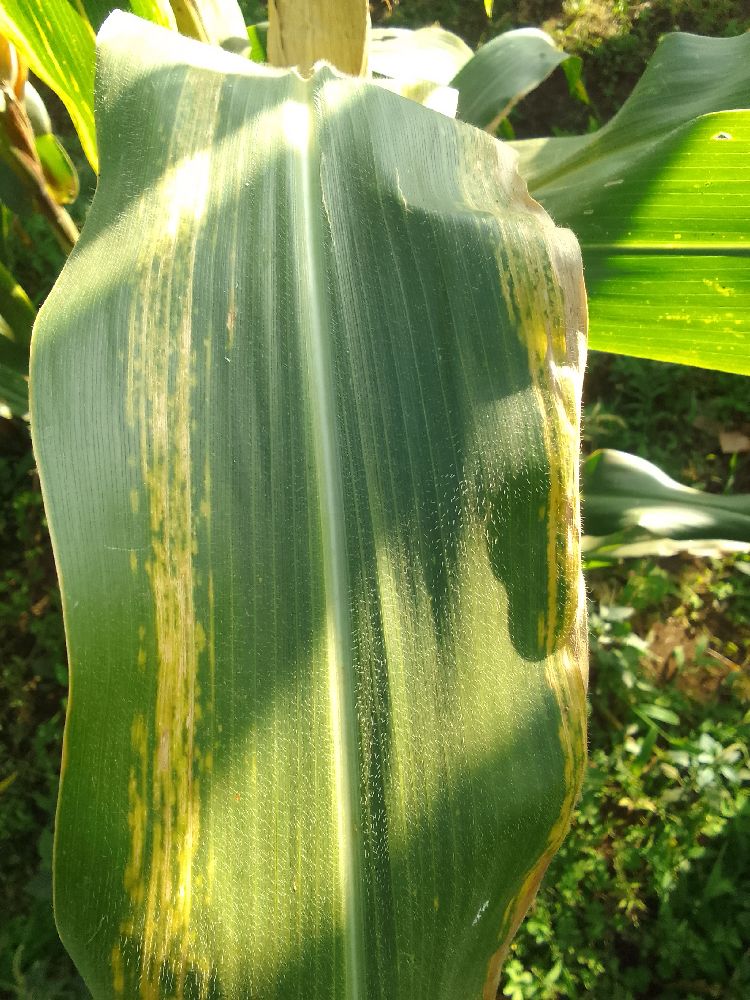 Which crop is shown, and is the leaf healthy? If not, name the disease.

maize, maize lethal necrosis
